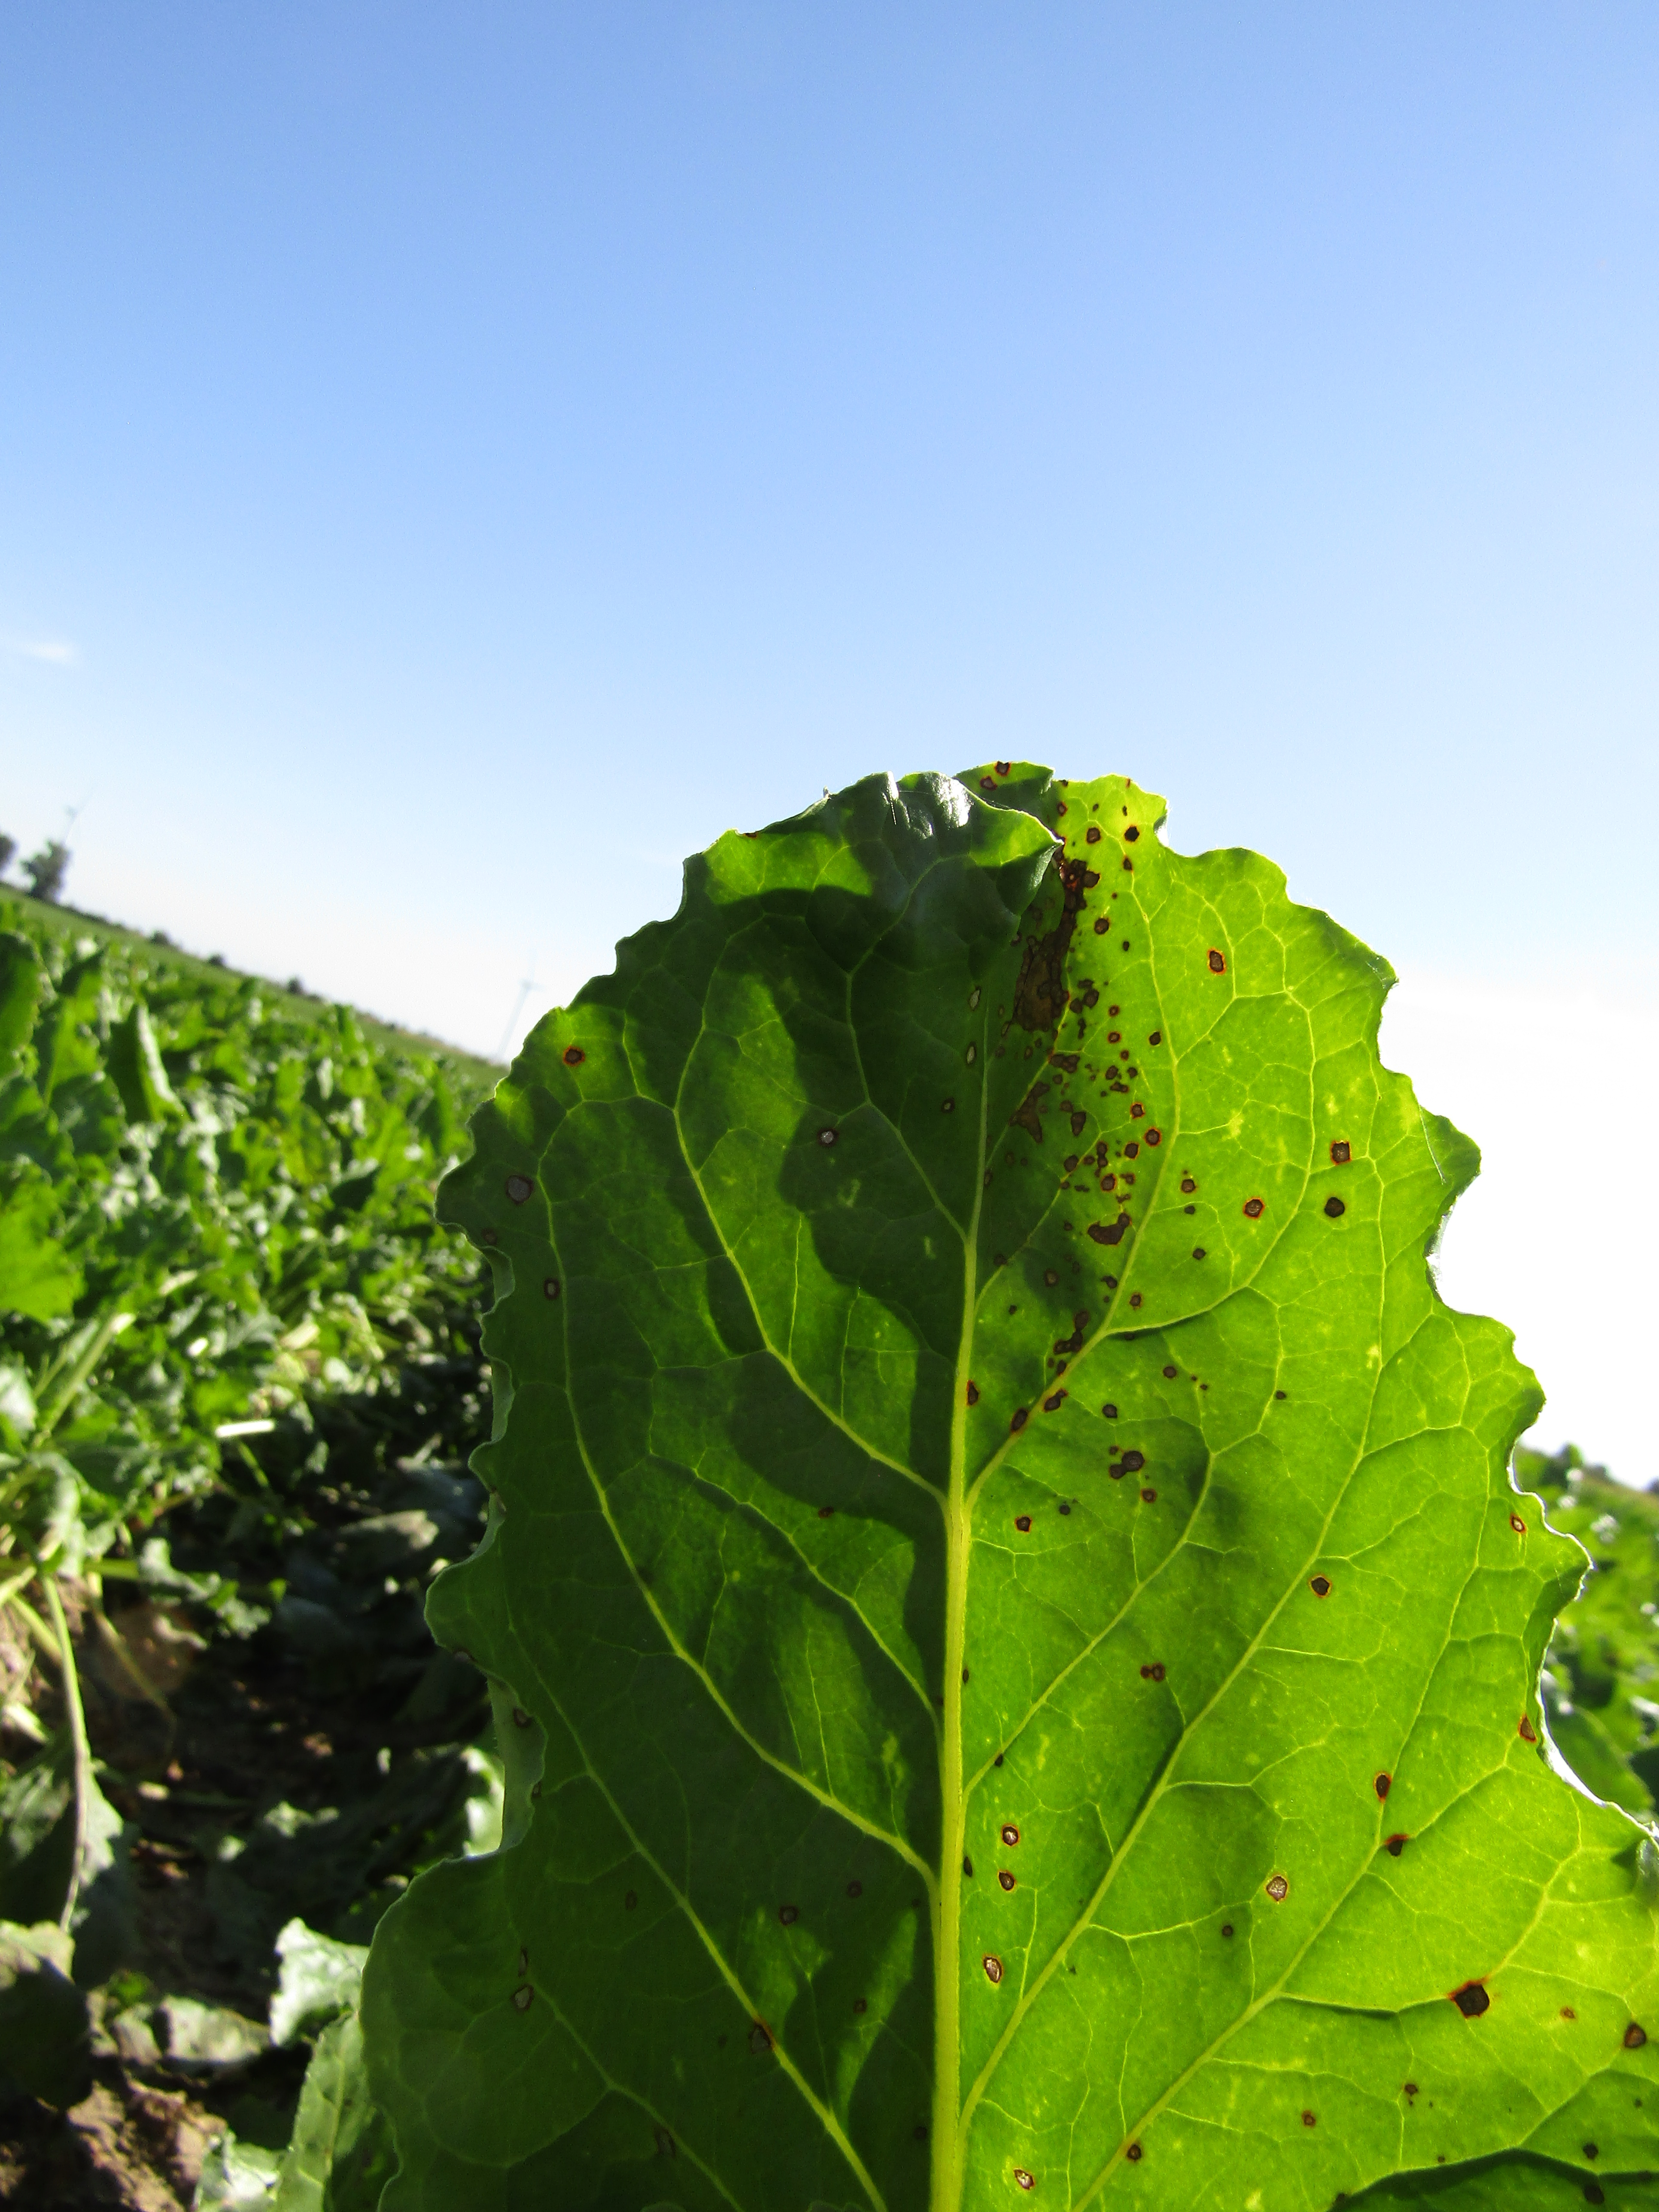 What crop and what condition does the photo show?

beet, cercospora
